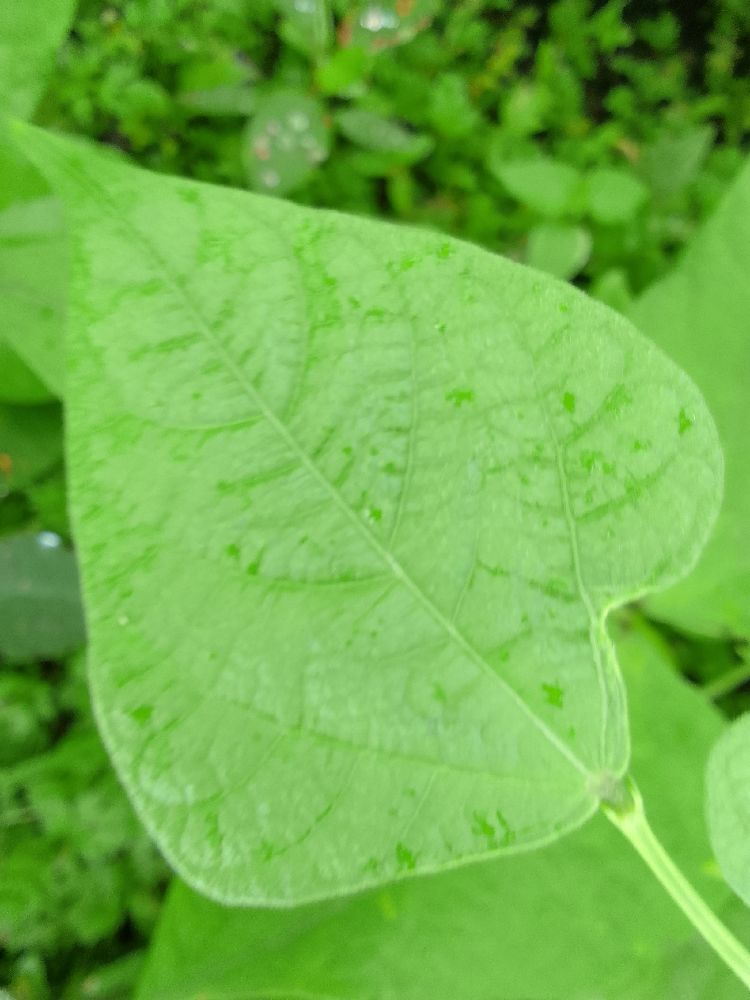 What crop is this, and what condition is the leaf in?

common bean, healthy
